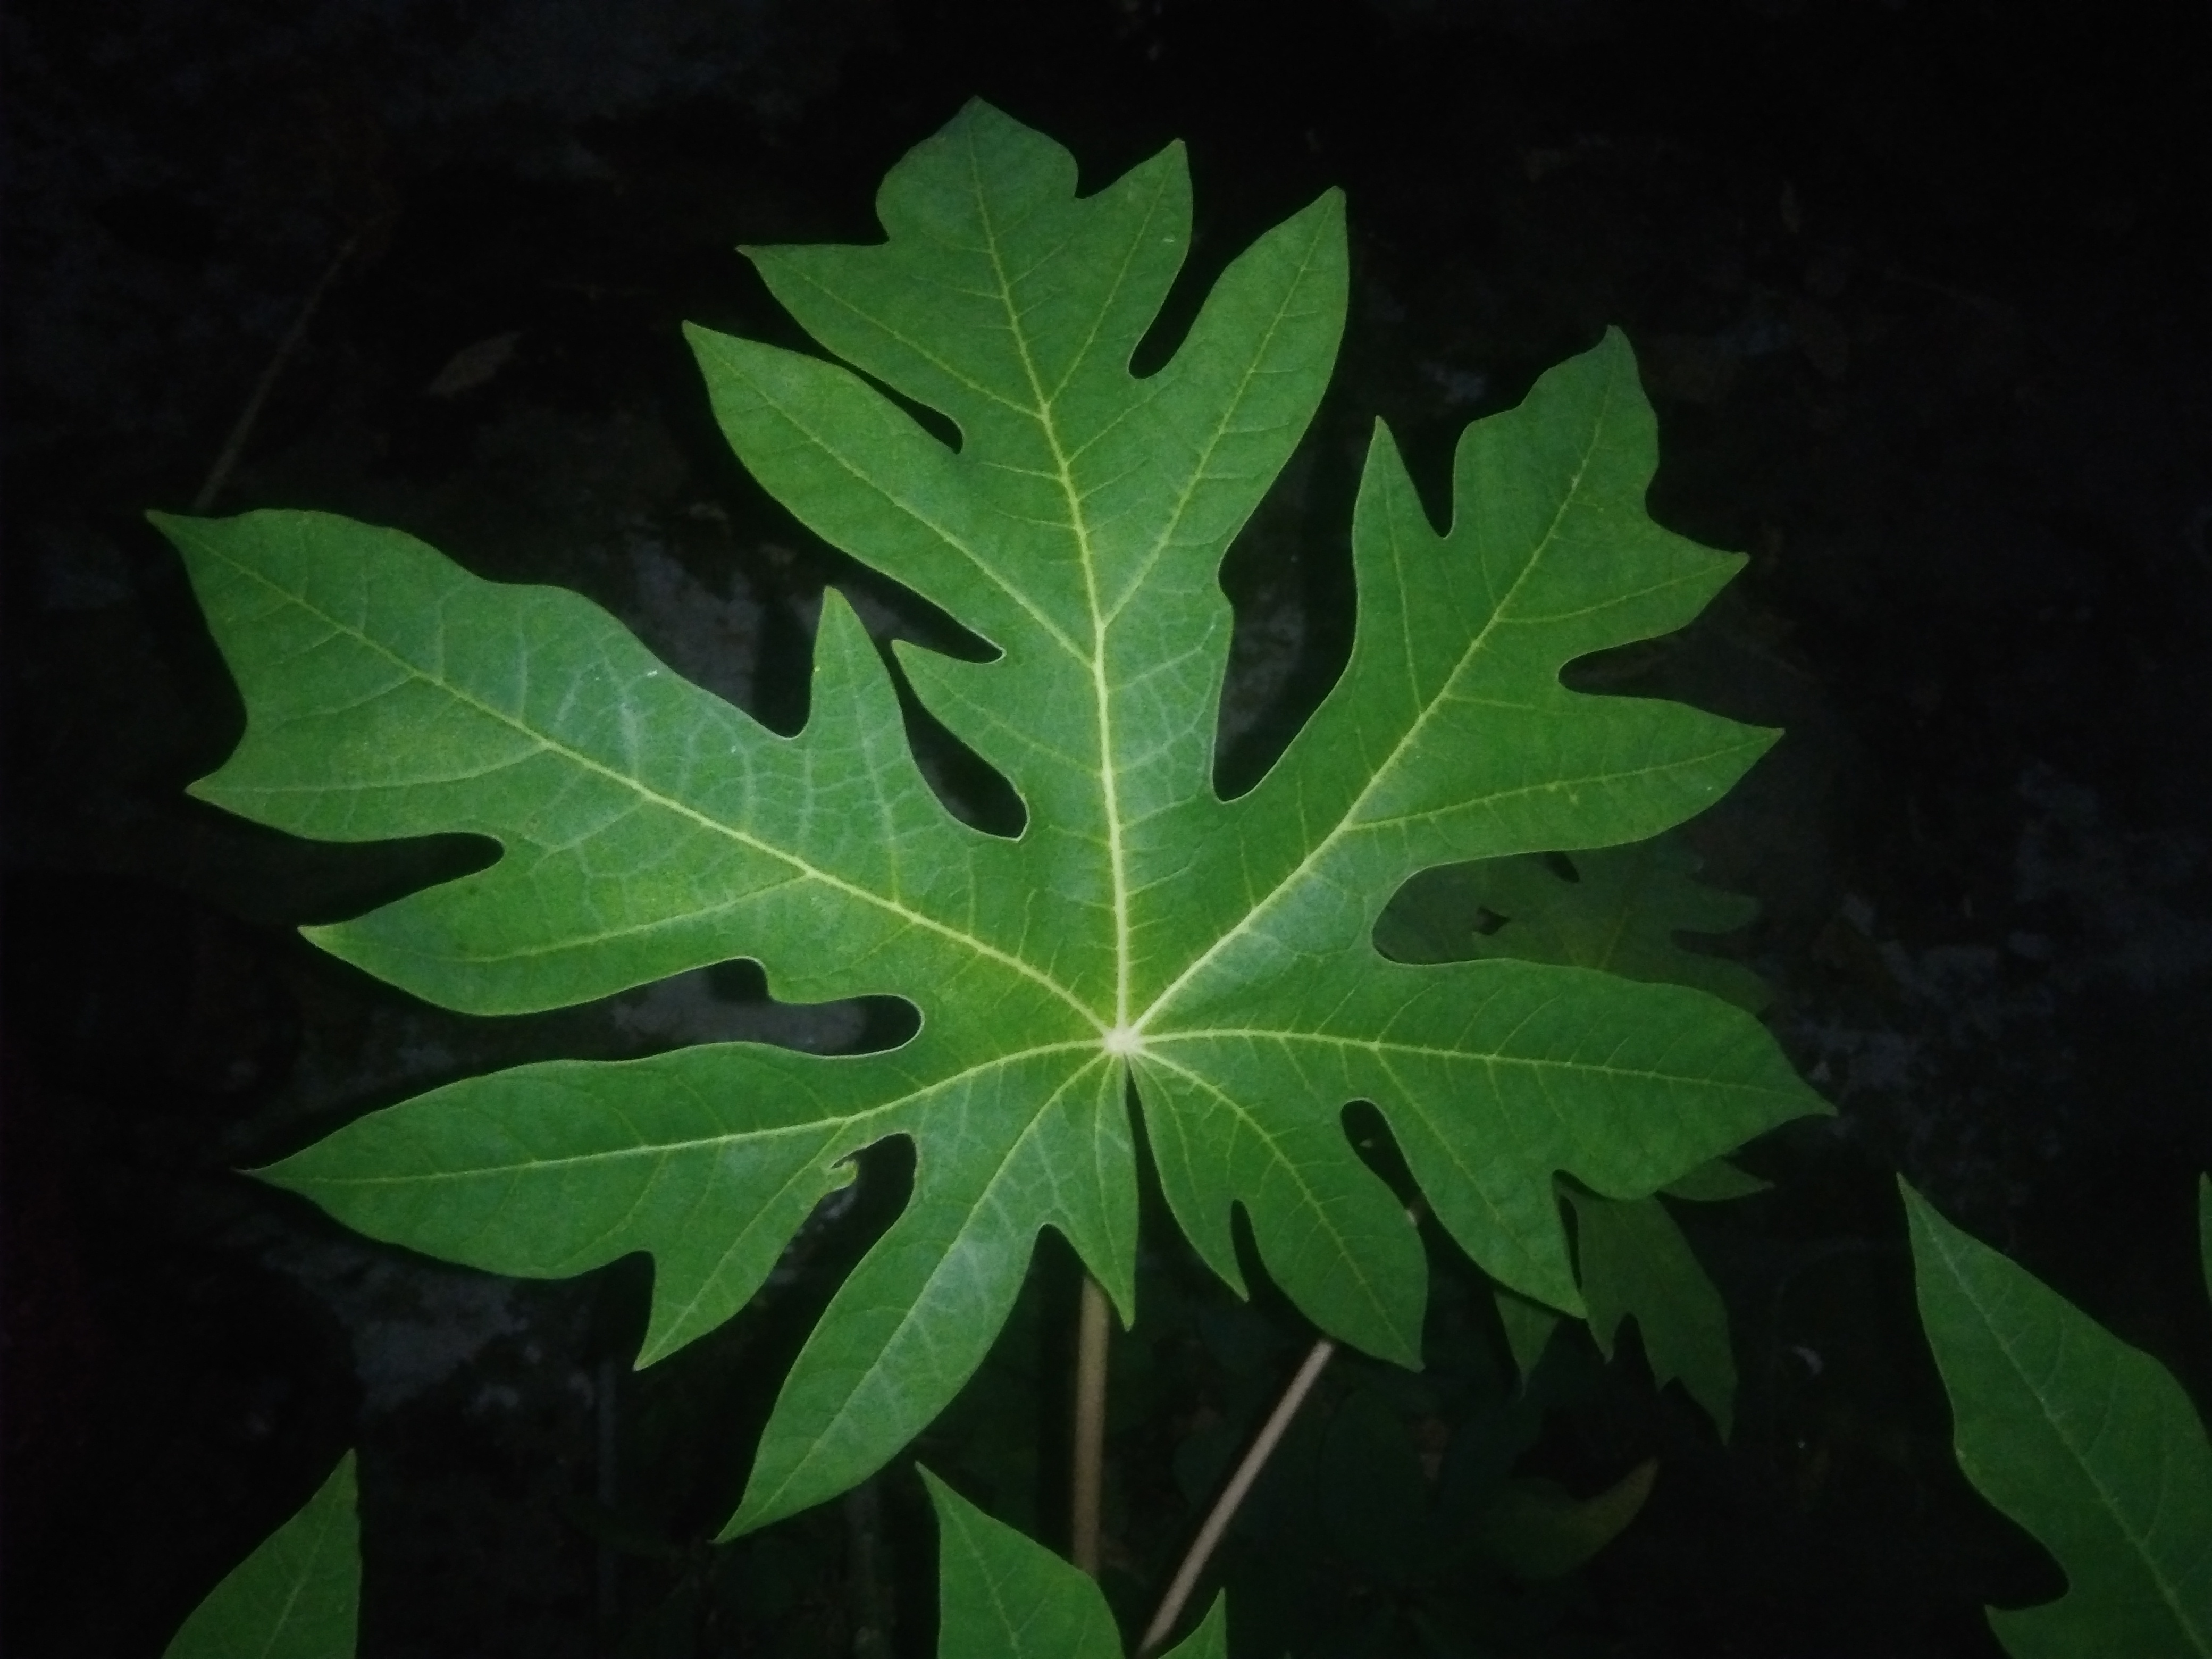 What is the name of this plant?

papaya
